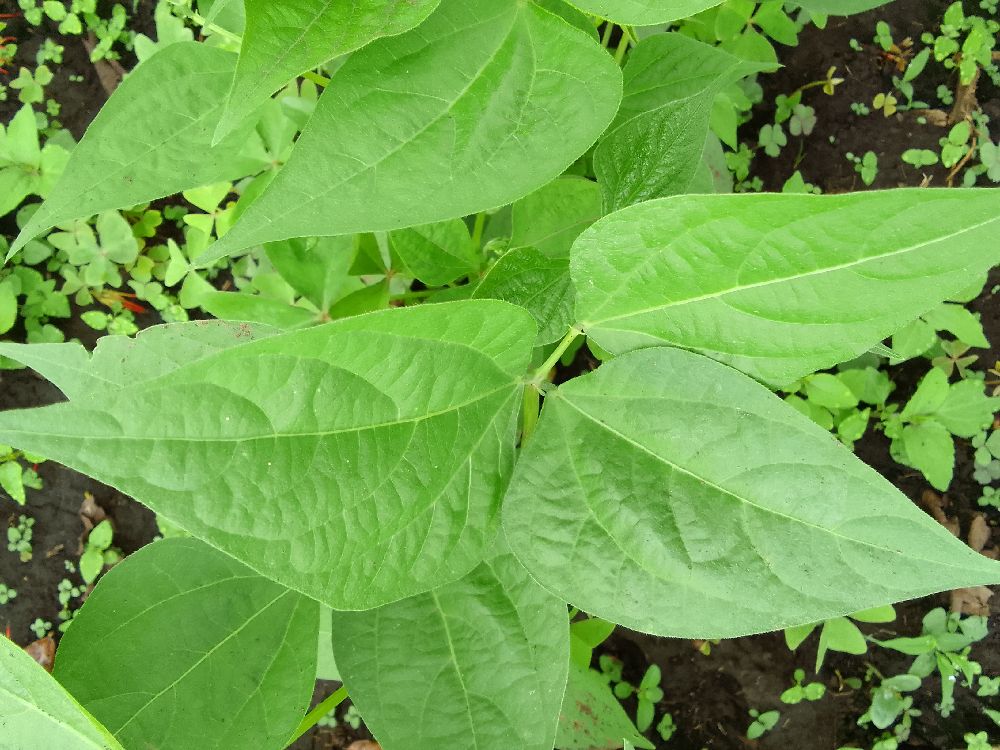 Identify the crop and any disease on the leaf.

common bean, healthy
